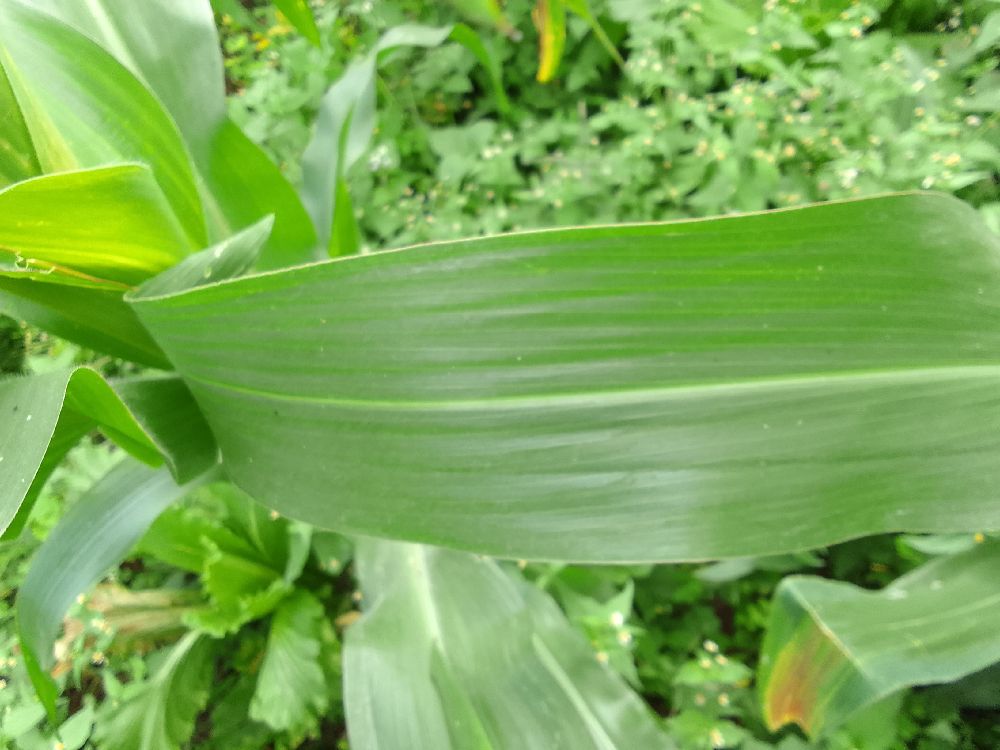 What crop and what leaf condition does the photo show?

maize, healthy
